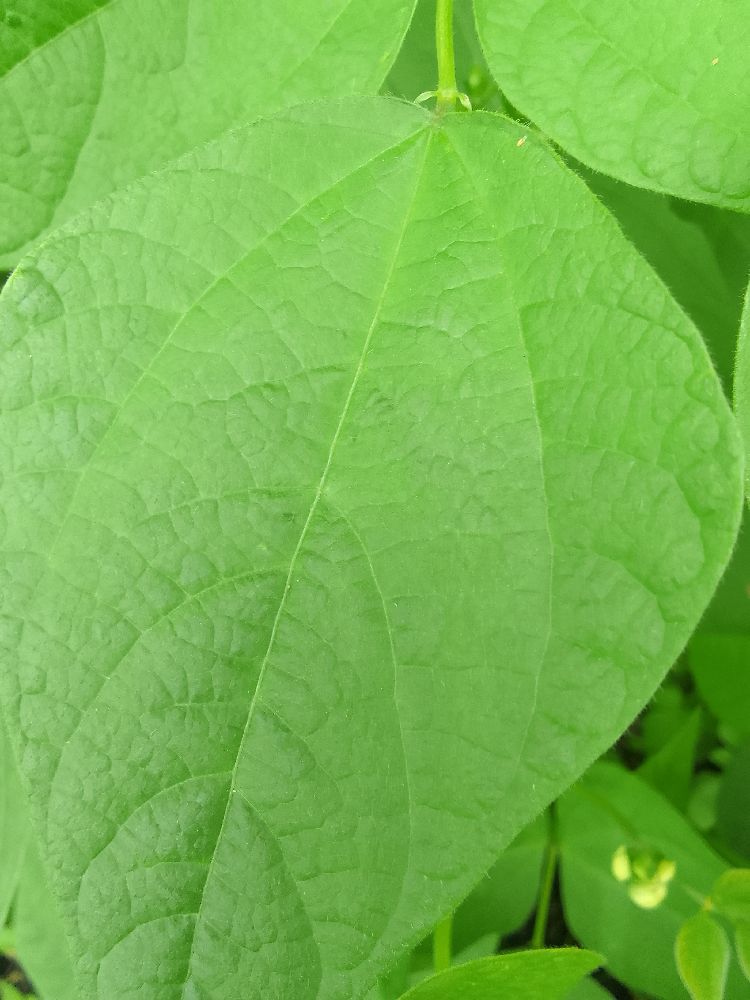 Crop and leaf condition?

common bean, healthy
